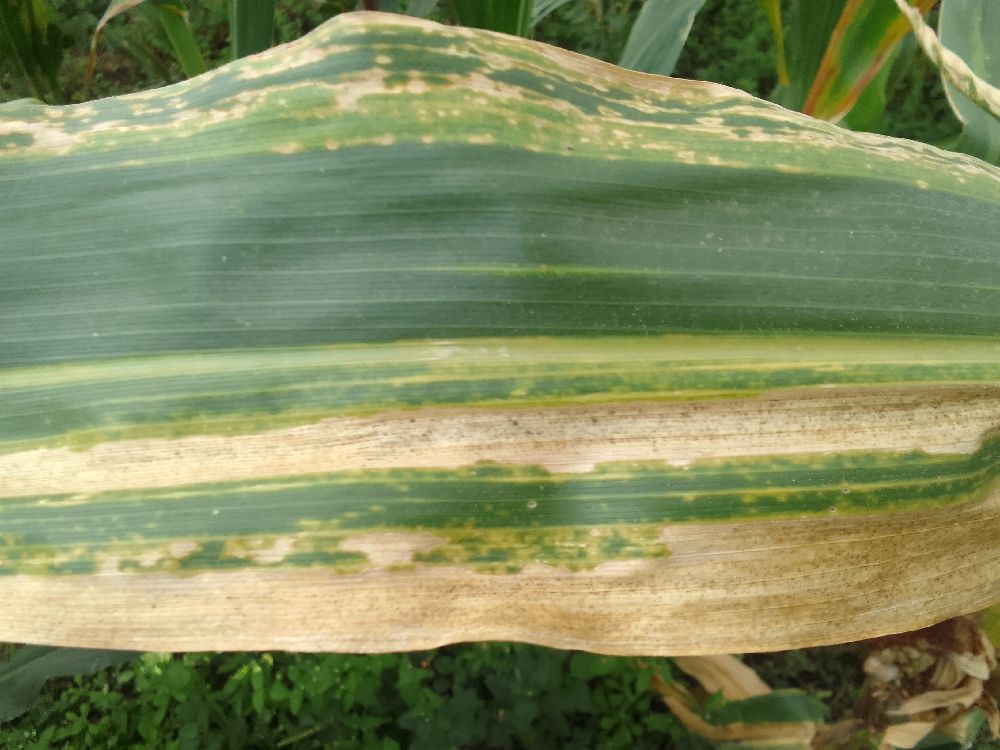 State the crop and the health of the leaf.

maize, maize lethal necrosis
